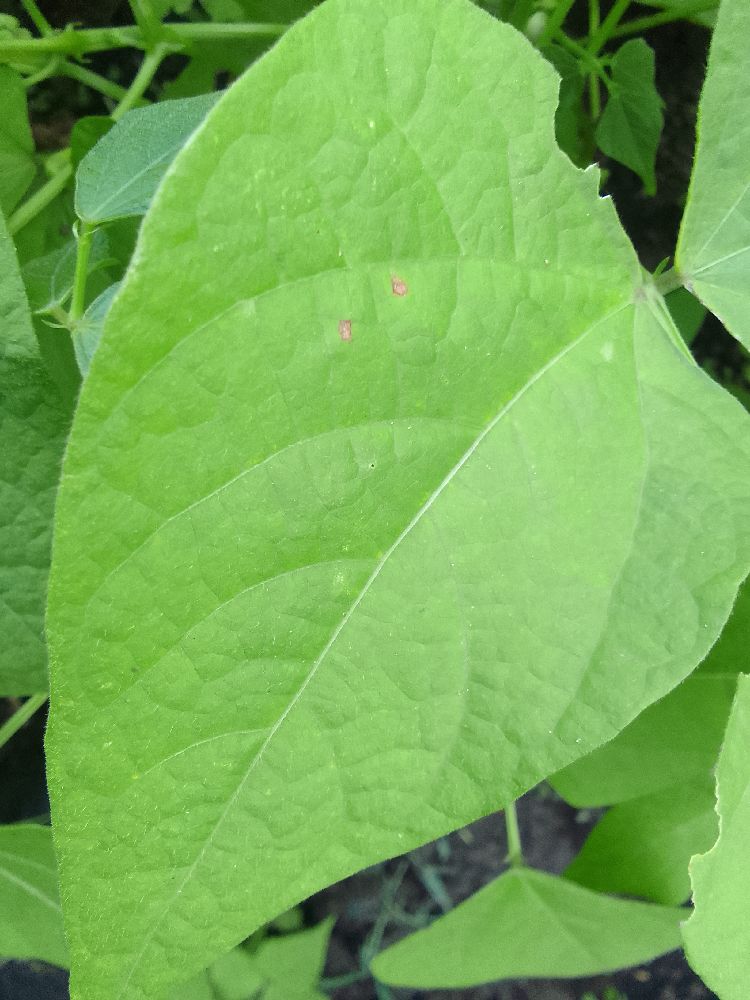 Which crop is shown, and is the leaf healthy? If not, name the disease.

common bean, healthy
